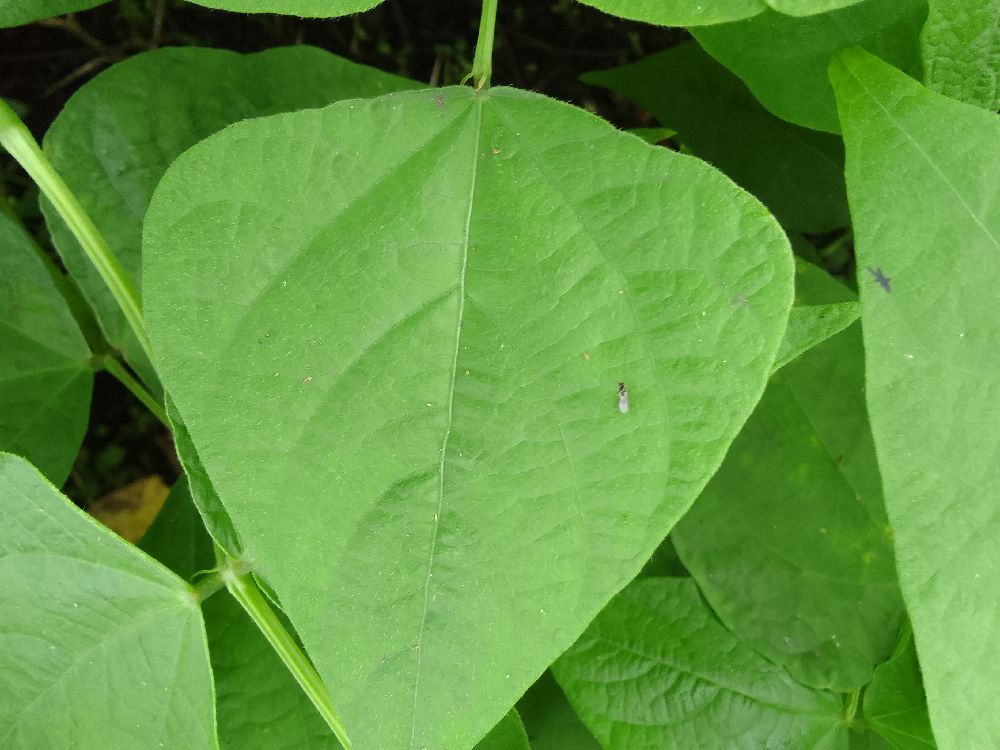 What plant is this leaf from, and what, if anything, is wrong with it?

common bean, healthy
